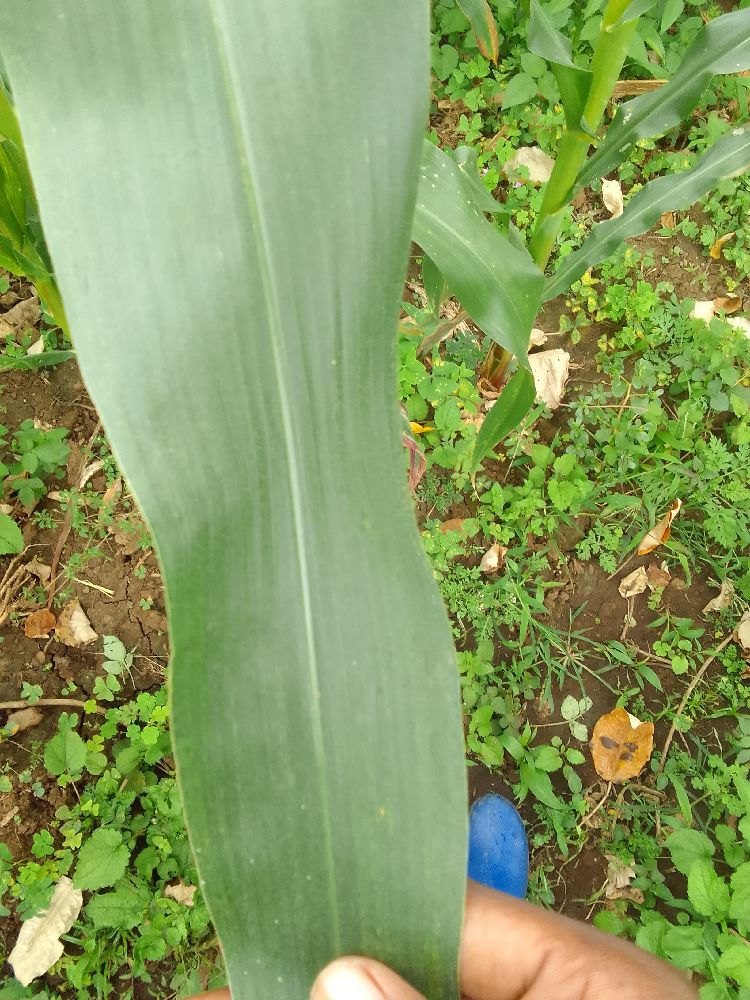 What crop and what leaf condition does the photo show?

maize, healthy
